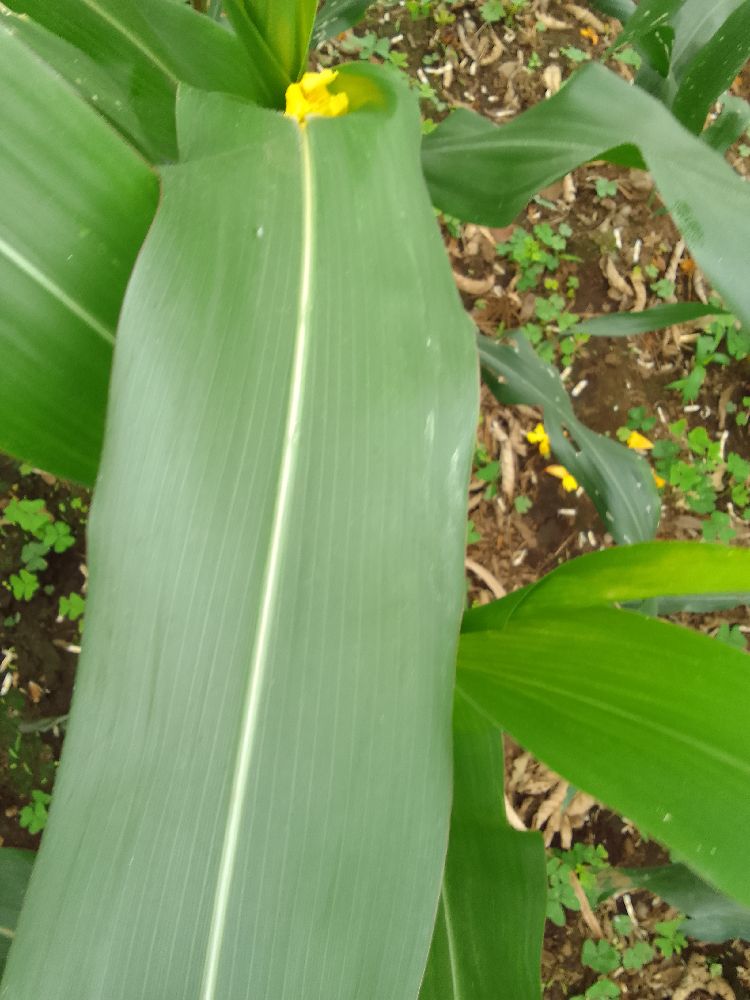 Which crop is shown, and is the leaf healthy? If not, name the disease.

maize, healthy
